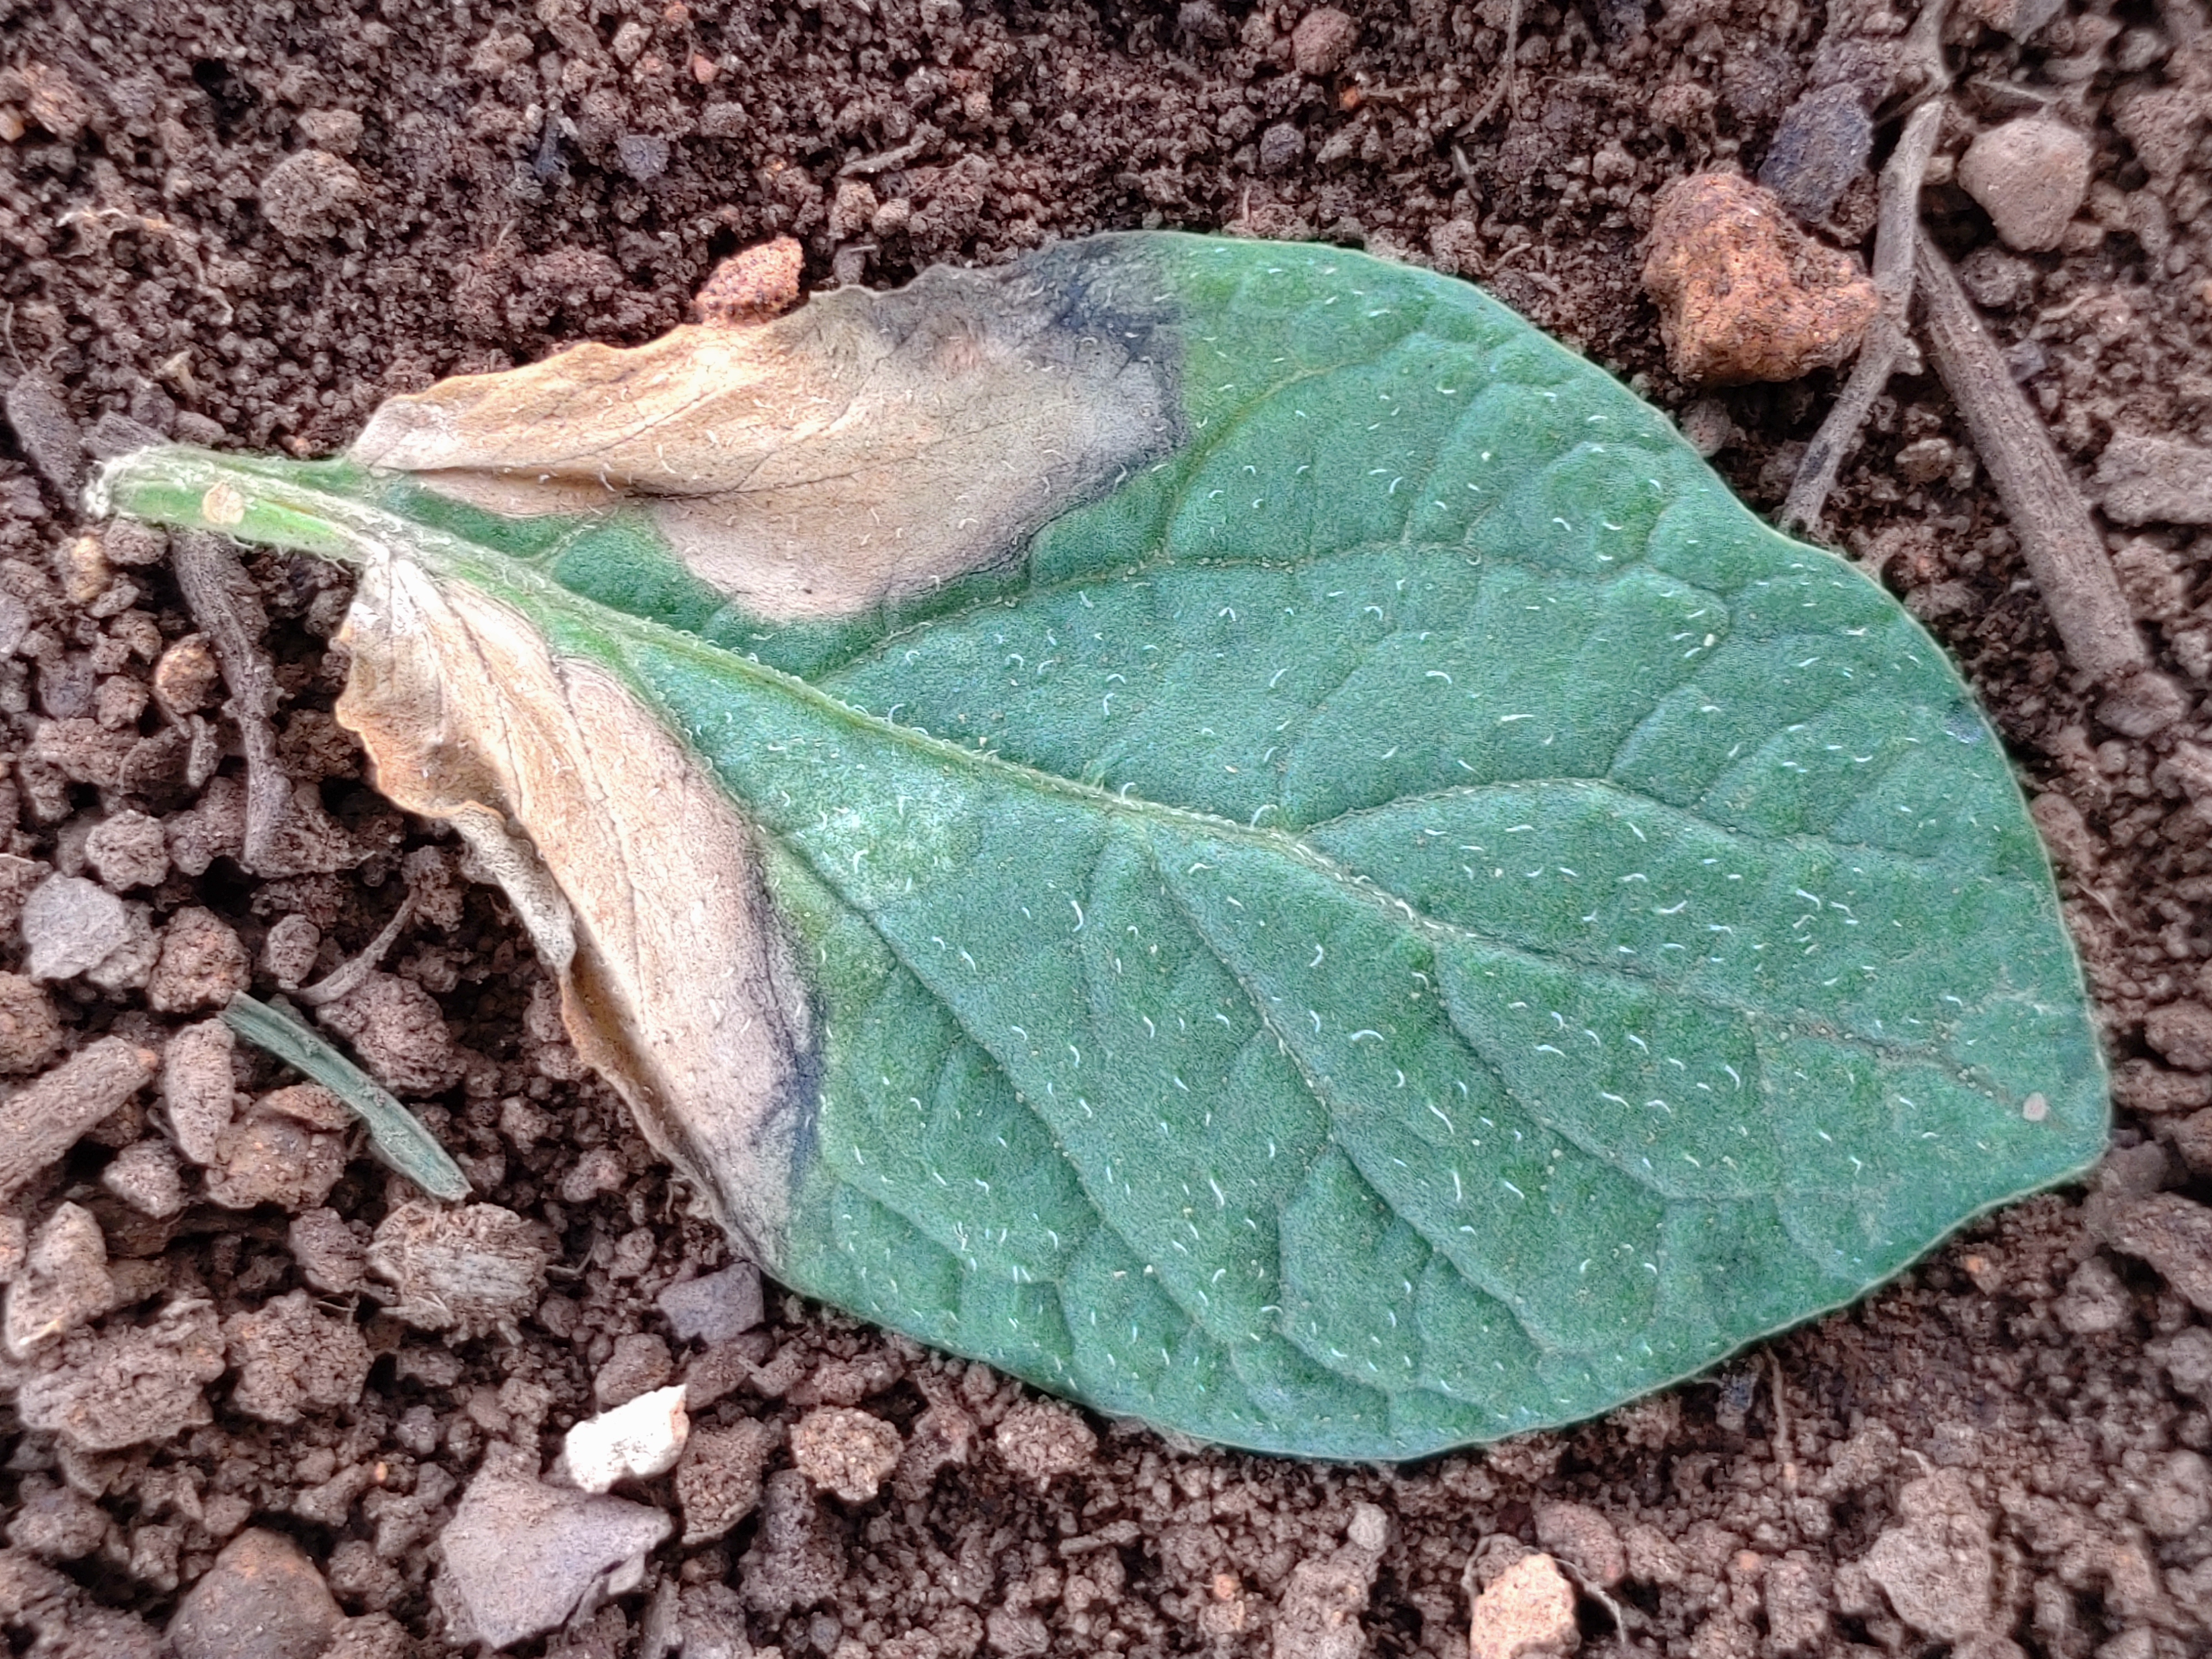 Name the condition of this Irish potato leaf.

early blight
